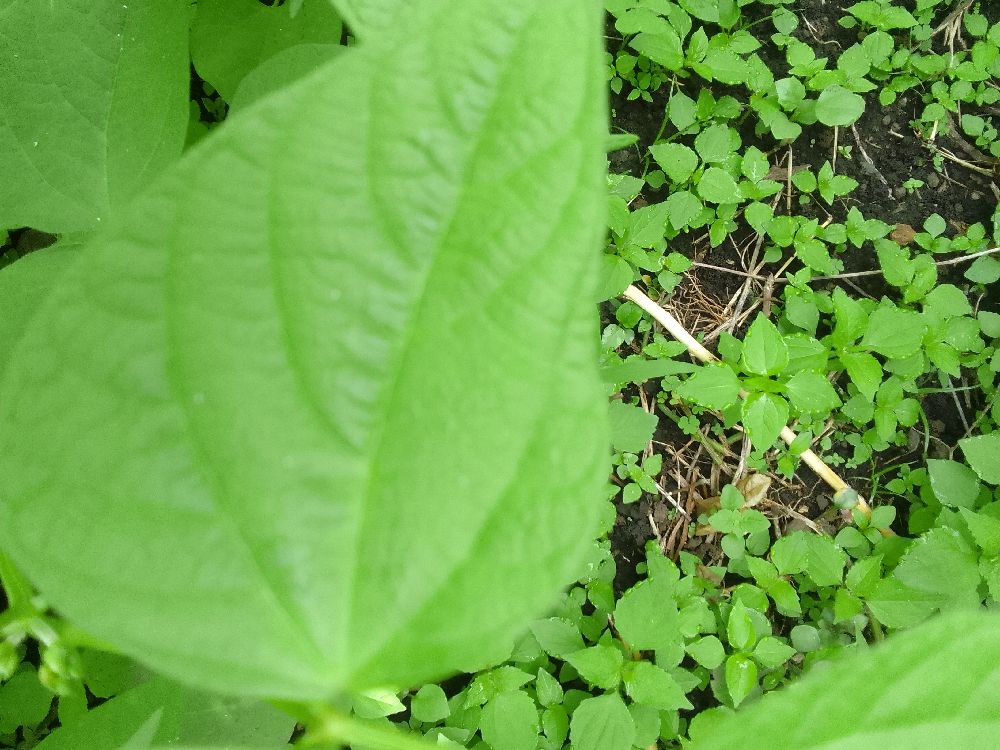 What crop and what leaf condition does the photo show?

common bean, healthy
